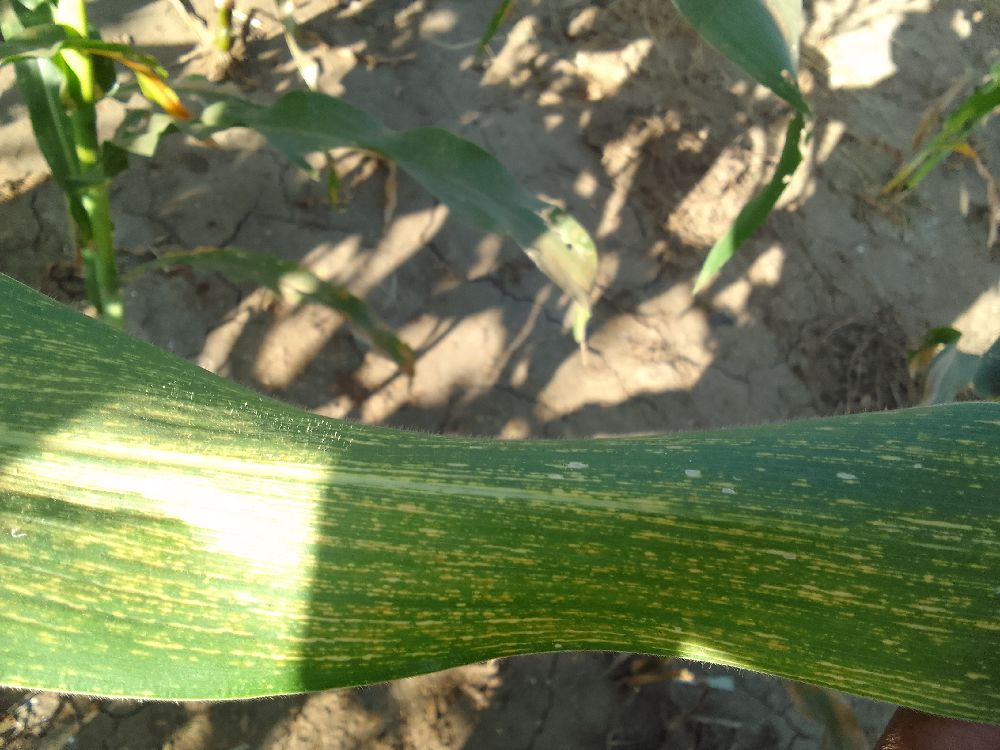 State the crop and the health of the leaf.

maize, maize streak virus
